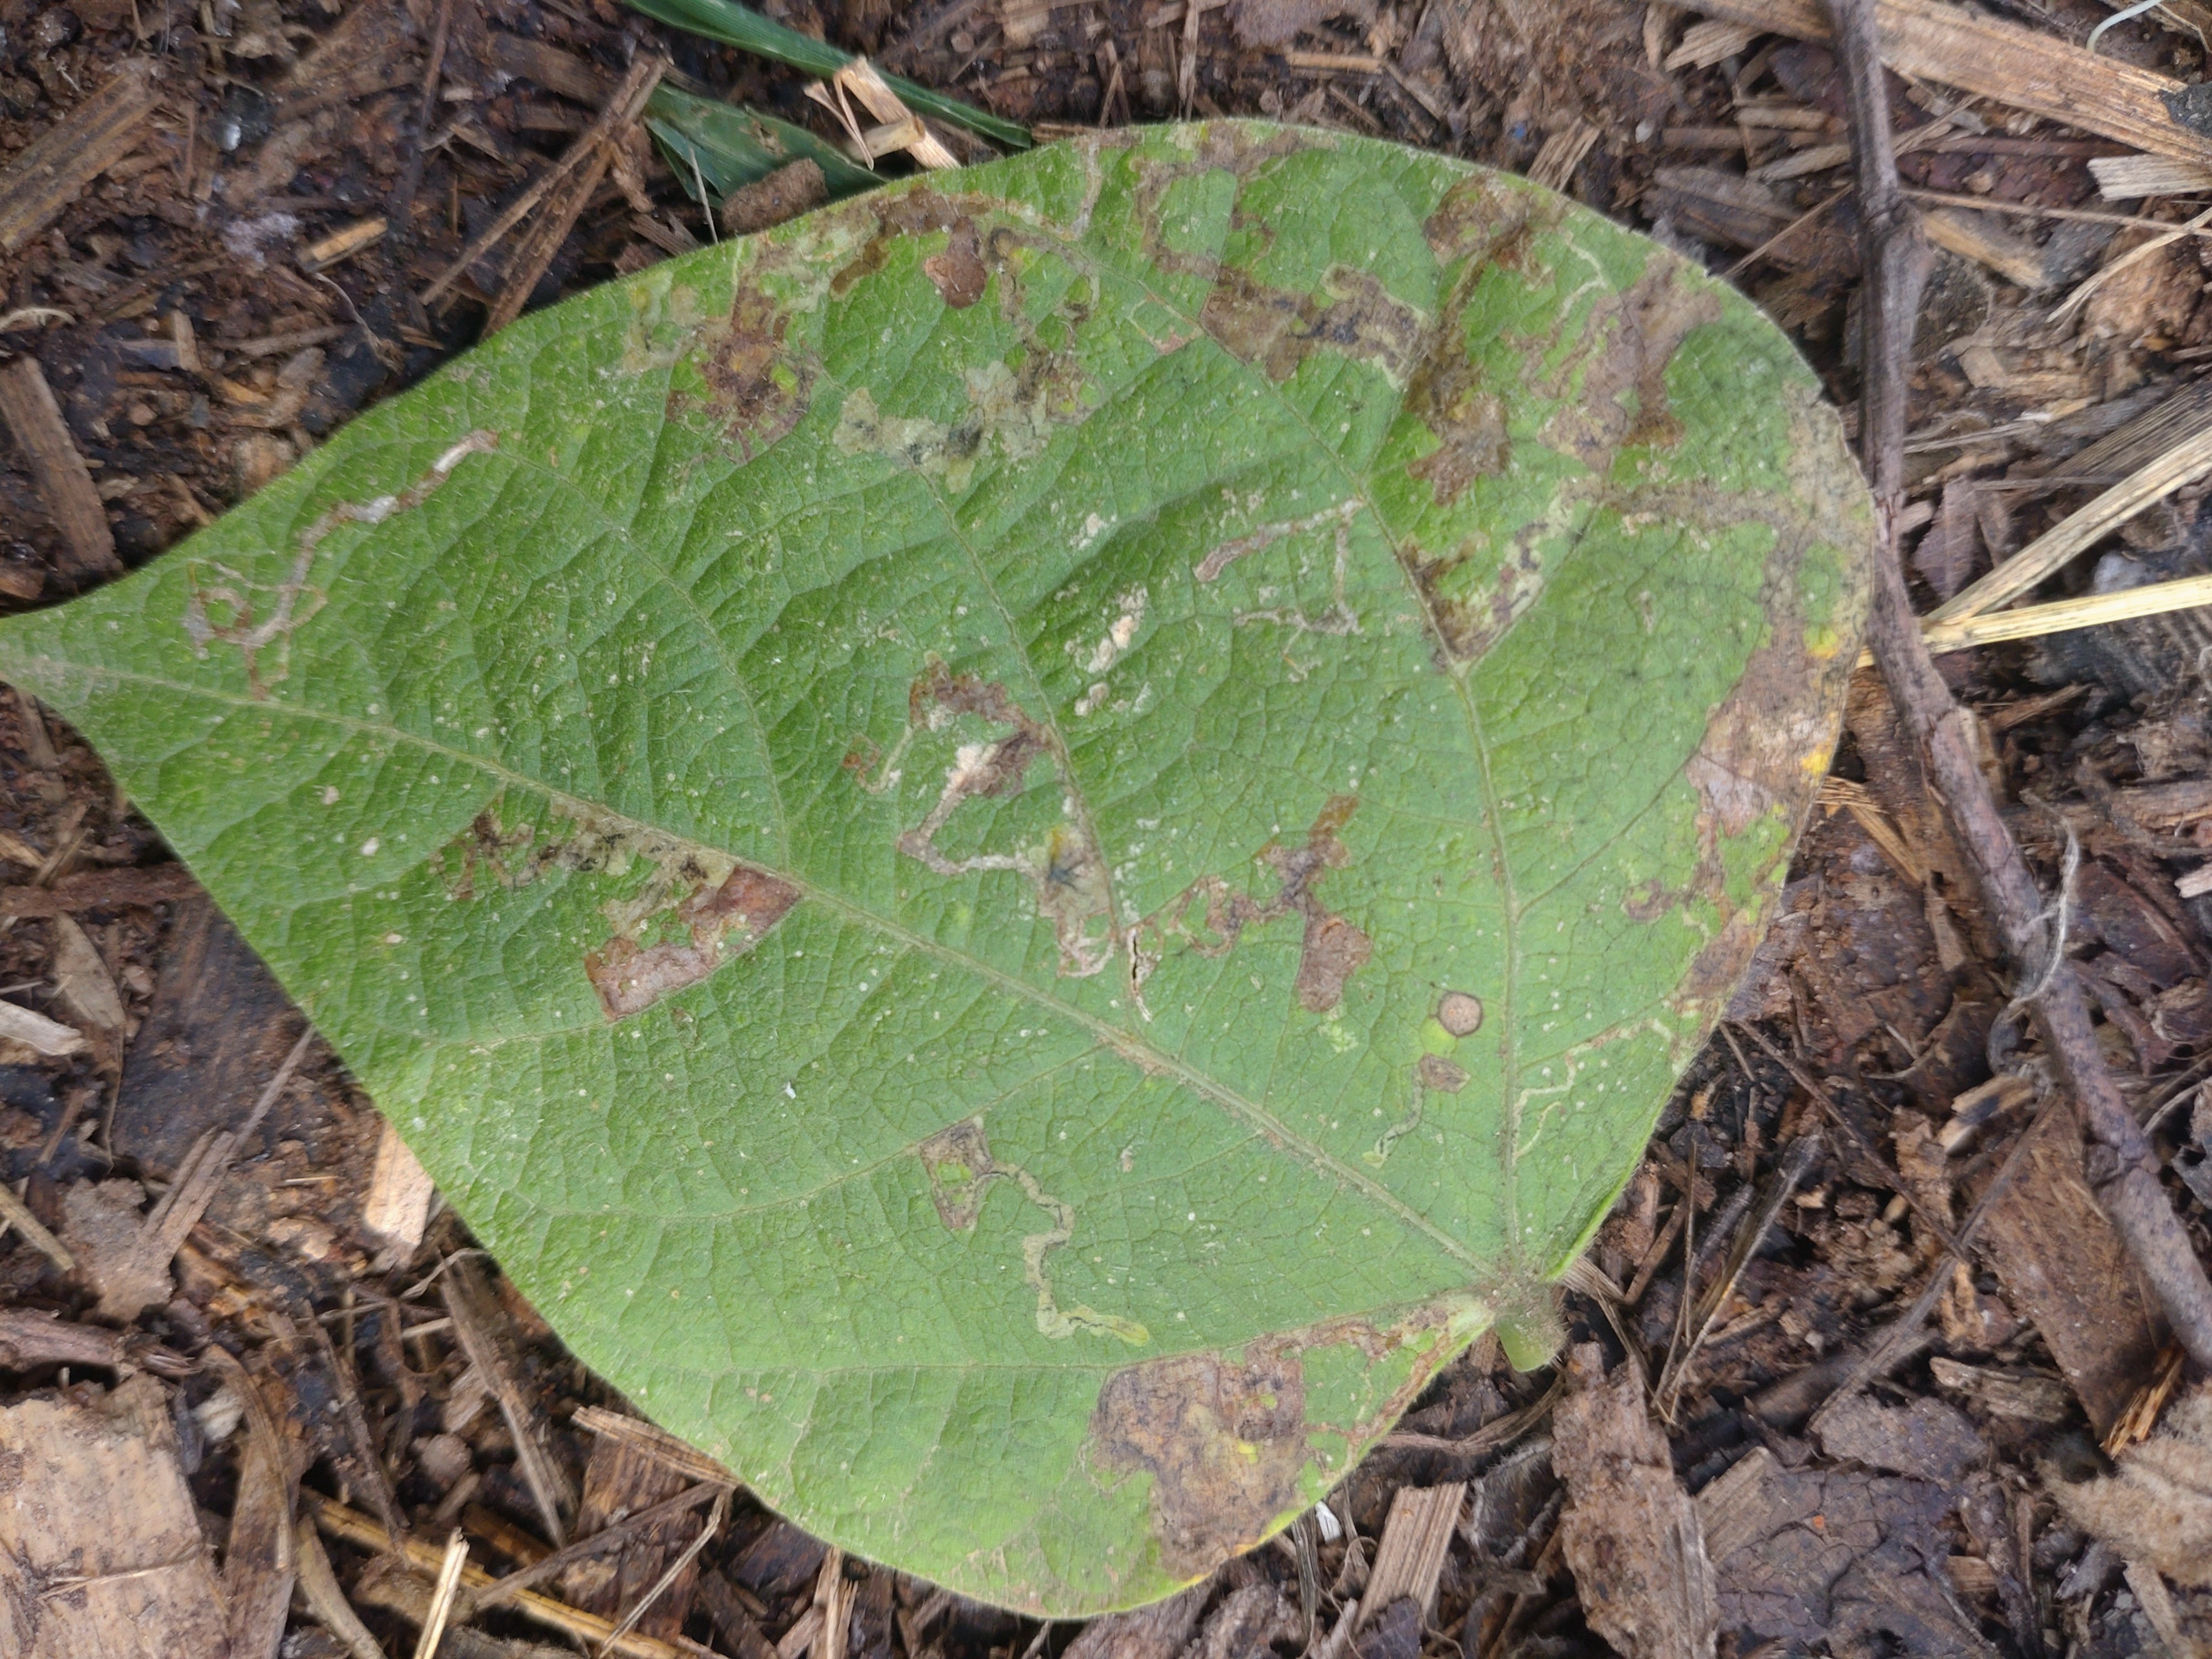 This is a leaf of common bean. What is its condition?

anthracnose
